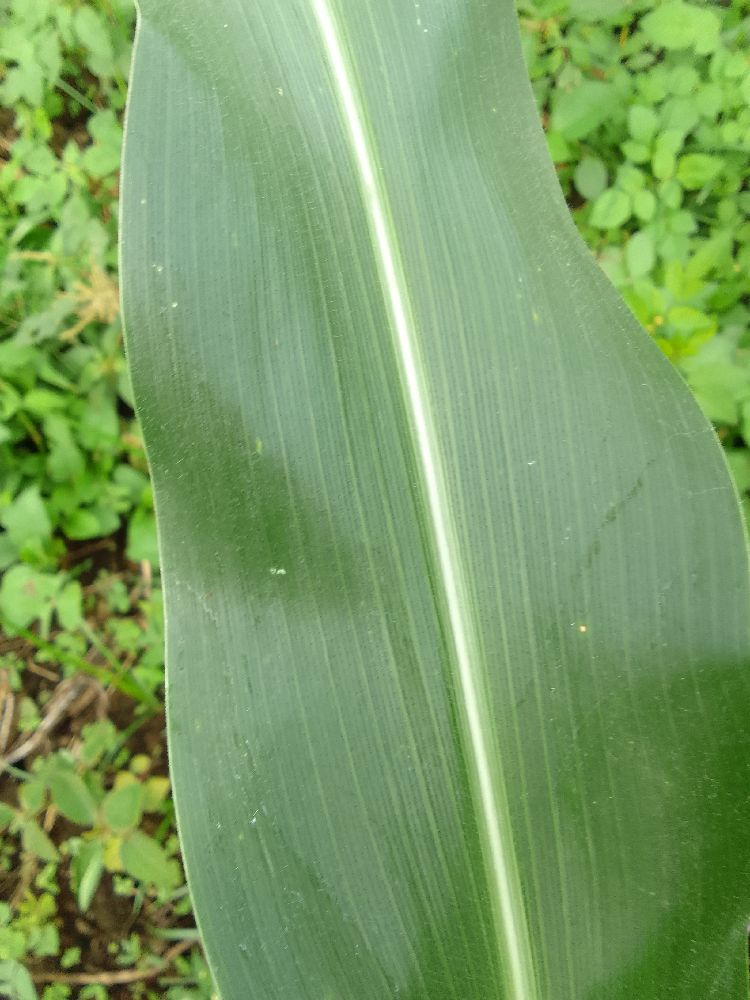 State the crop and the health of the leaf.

maize, healthy
